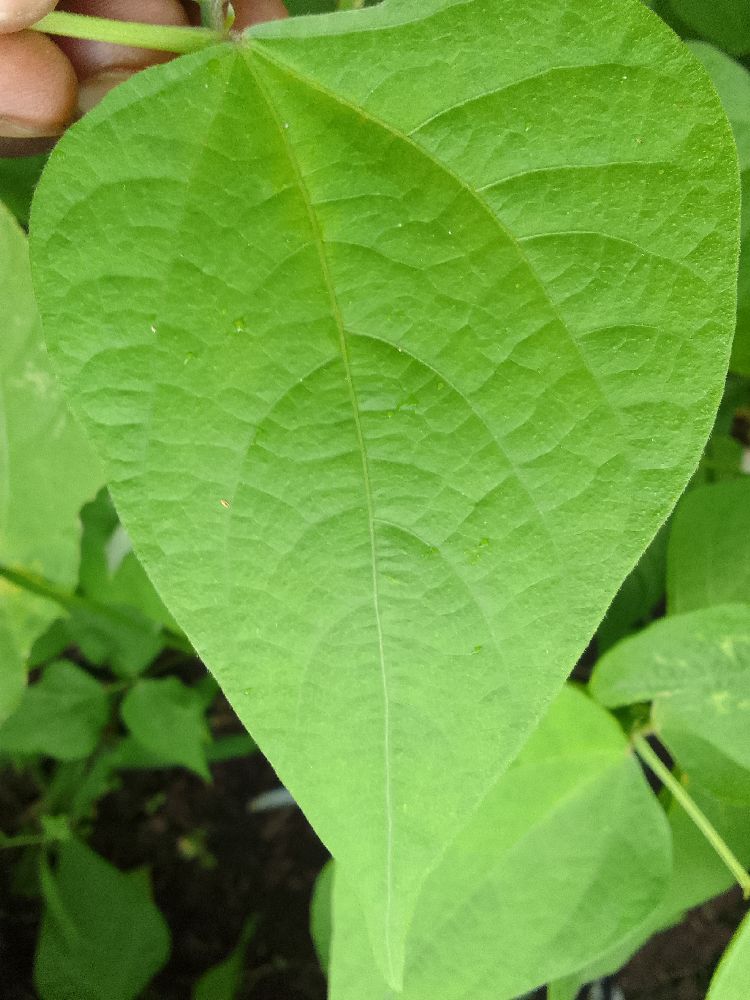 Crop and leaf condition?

common bean, healthy
